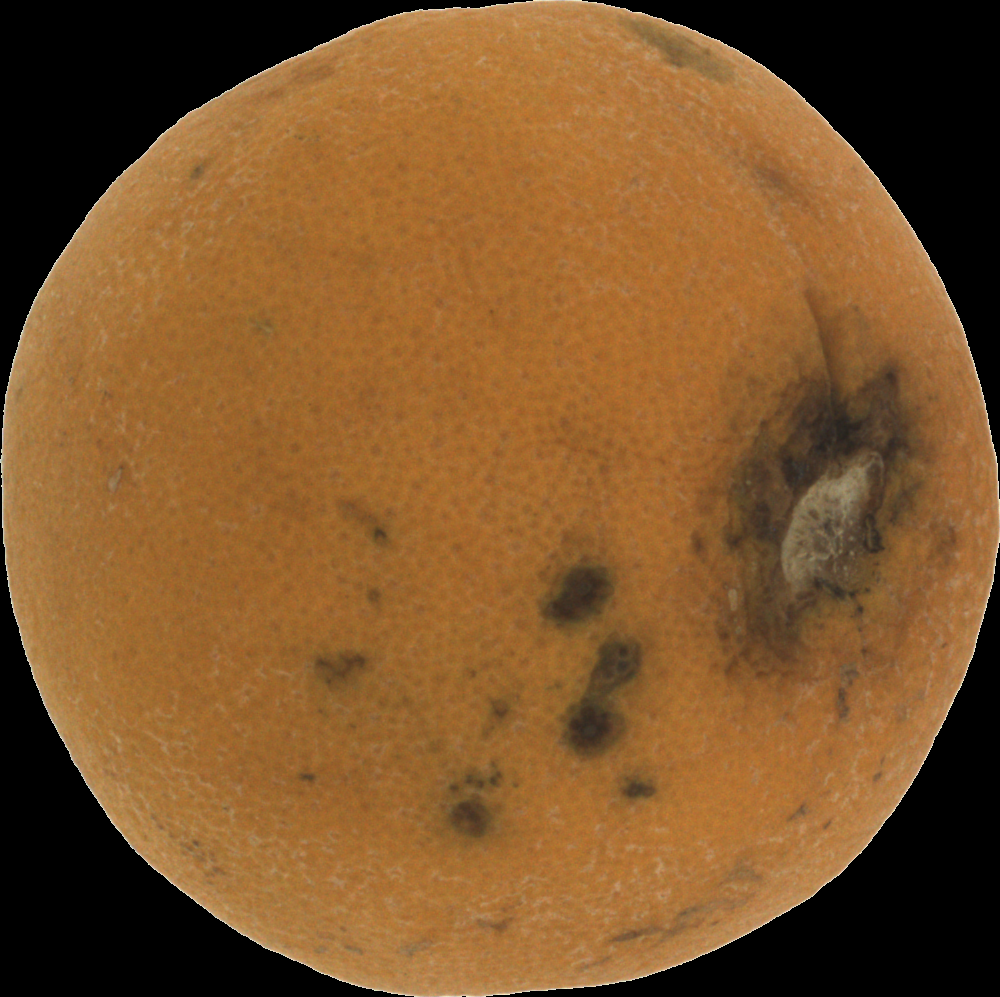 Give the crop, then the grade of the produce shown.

orange, bad
